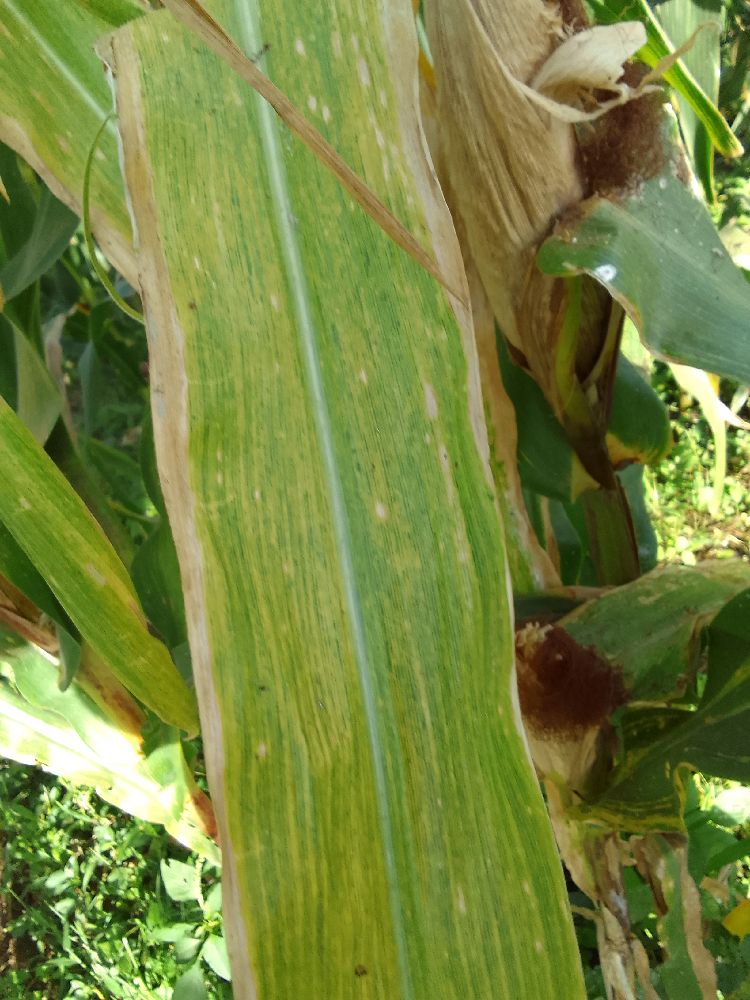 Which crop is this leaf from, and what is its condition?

maize, maize lethal necrosis
